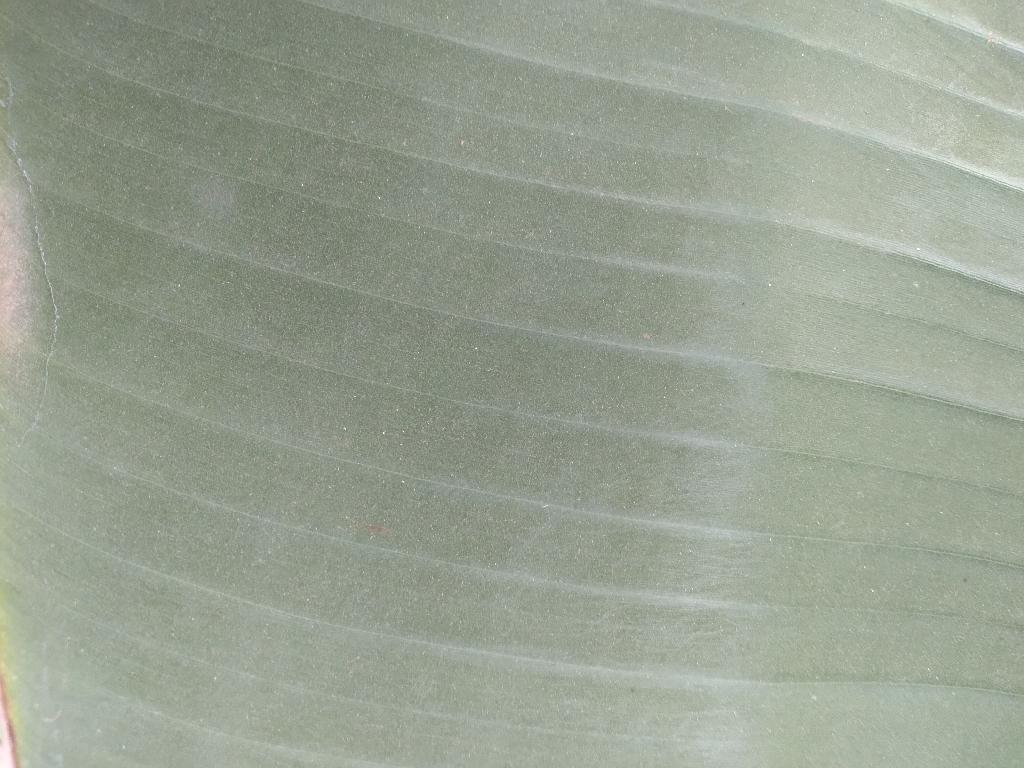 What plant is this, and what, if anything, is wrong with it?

banana, healthy
